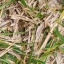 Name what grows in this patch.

grass
